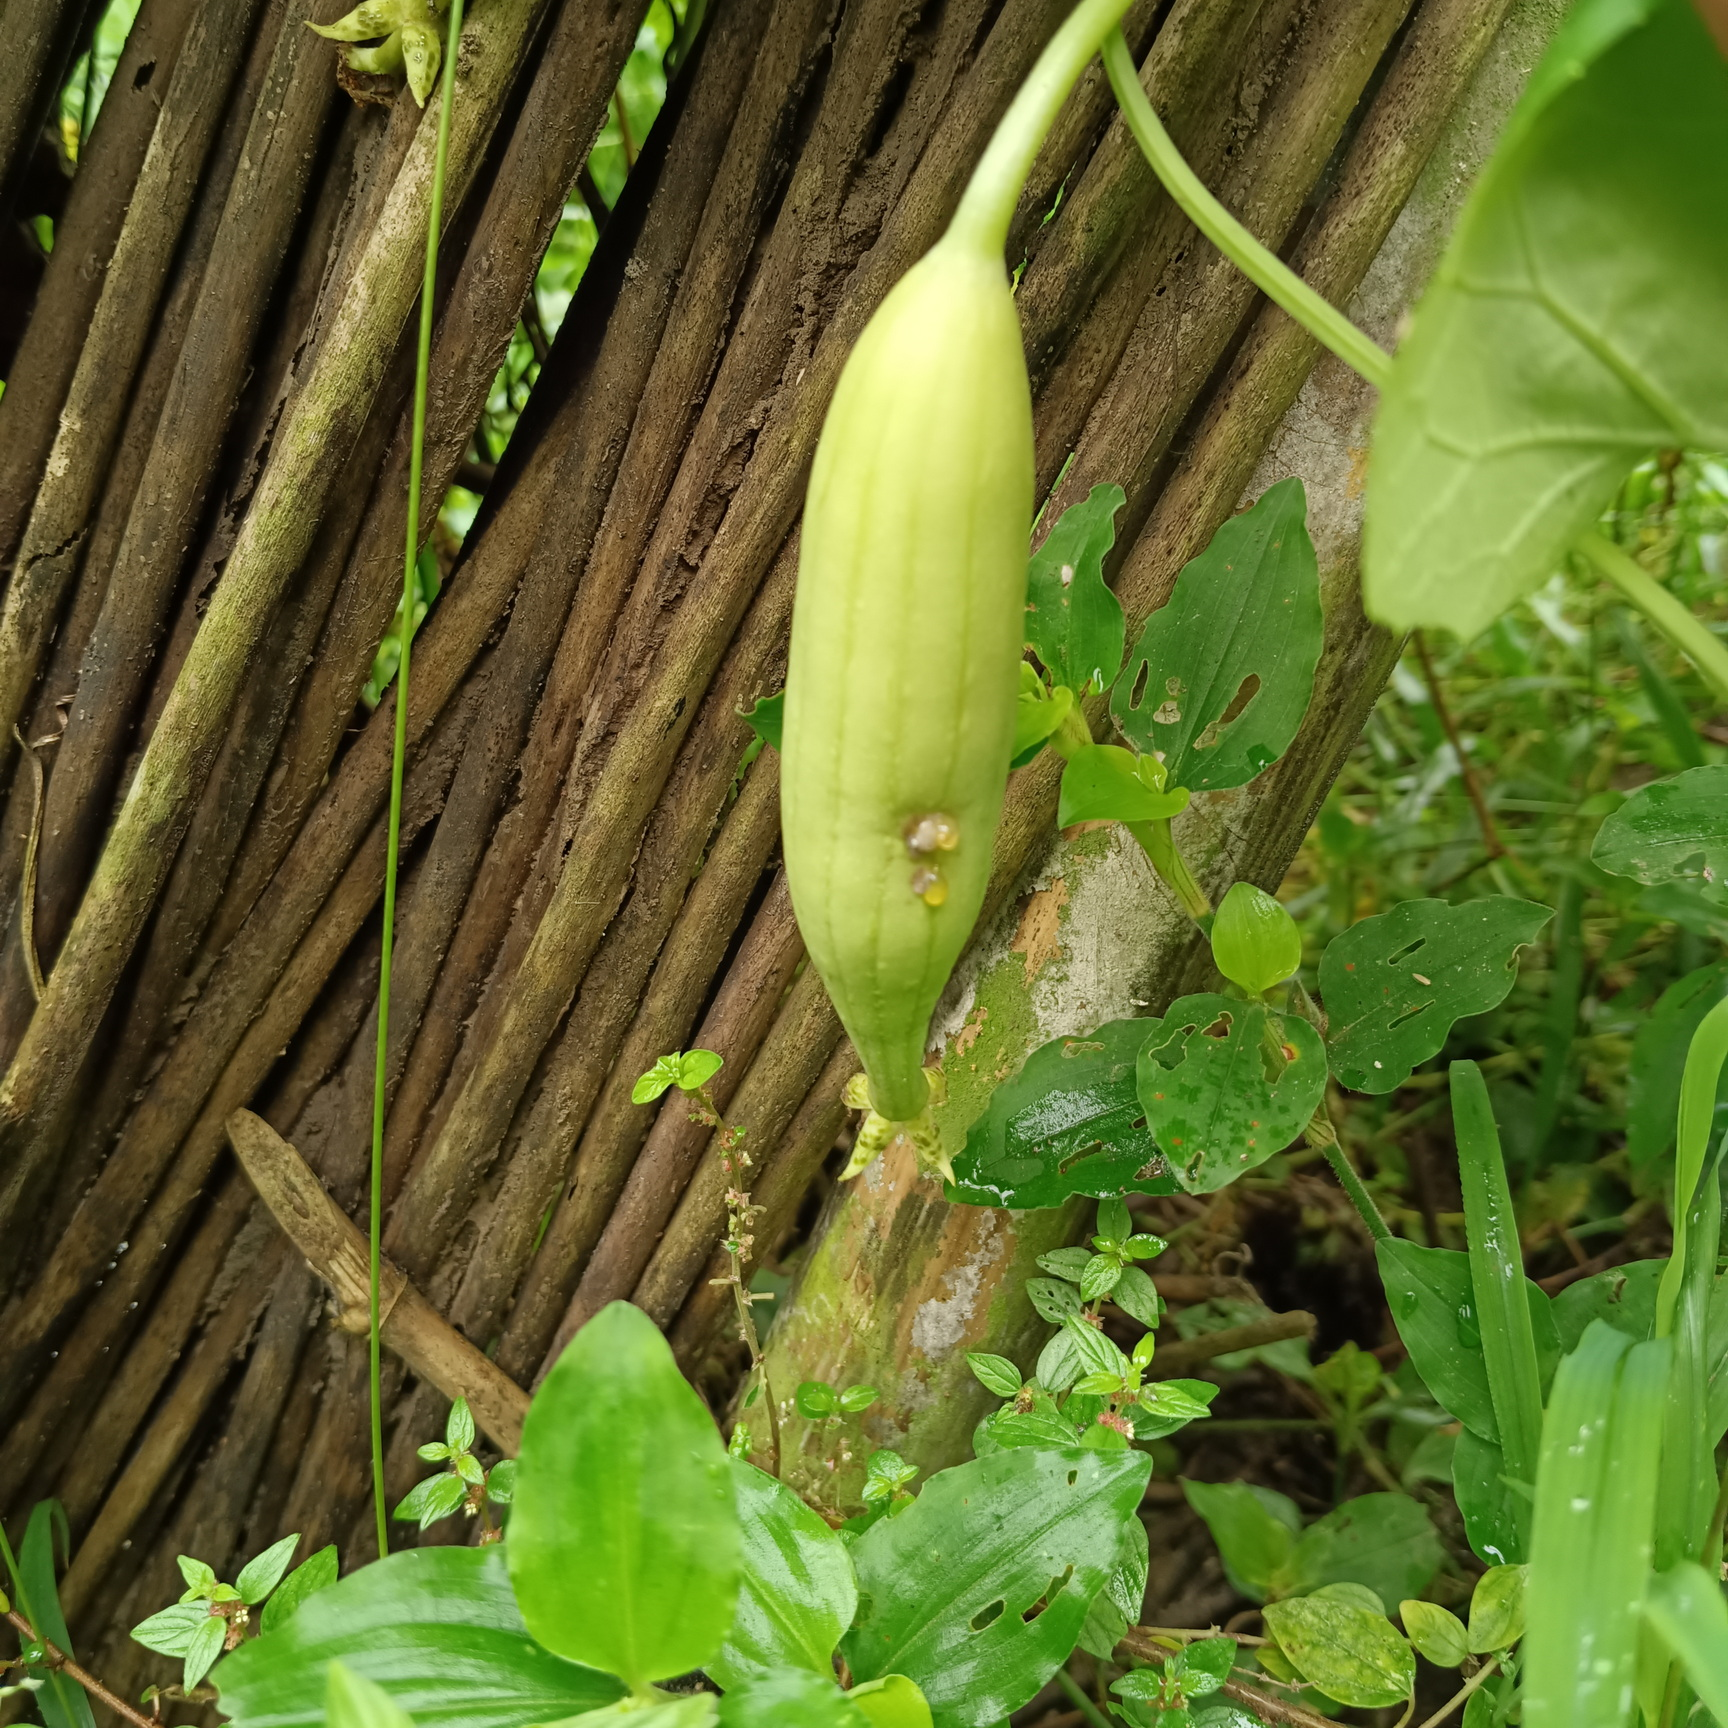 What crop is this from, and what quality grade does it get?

luffa, faulty
